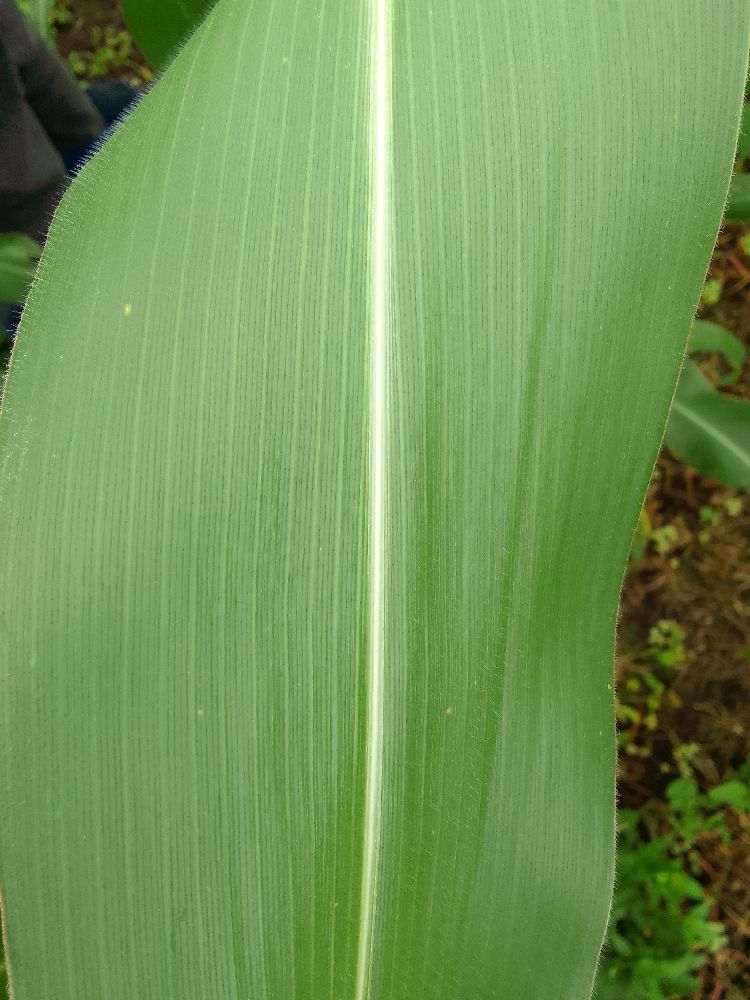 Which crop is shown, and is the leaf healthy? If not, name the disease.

maize, healthy
